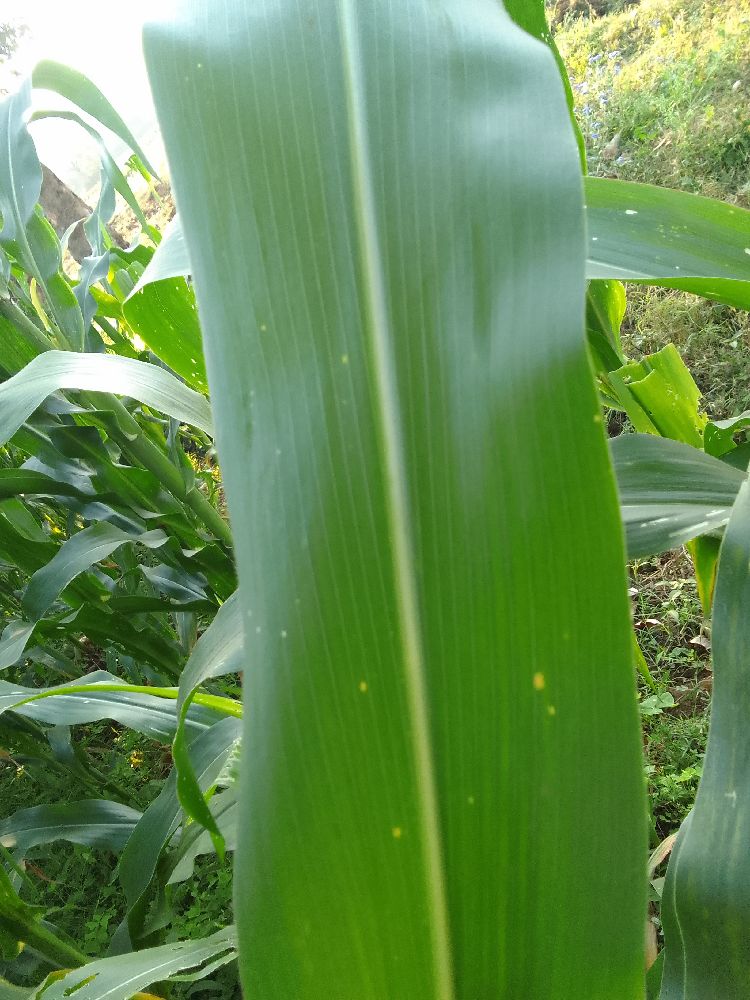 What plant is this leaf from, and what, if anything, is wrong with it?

maize, healthy
